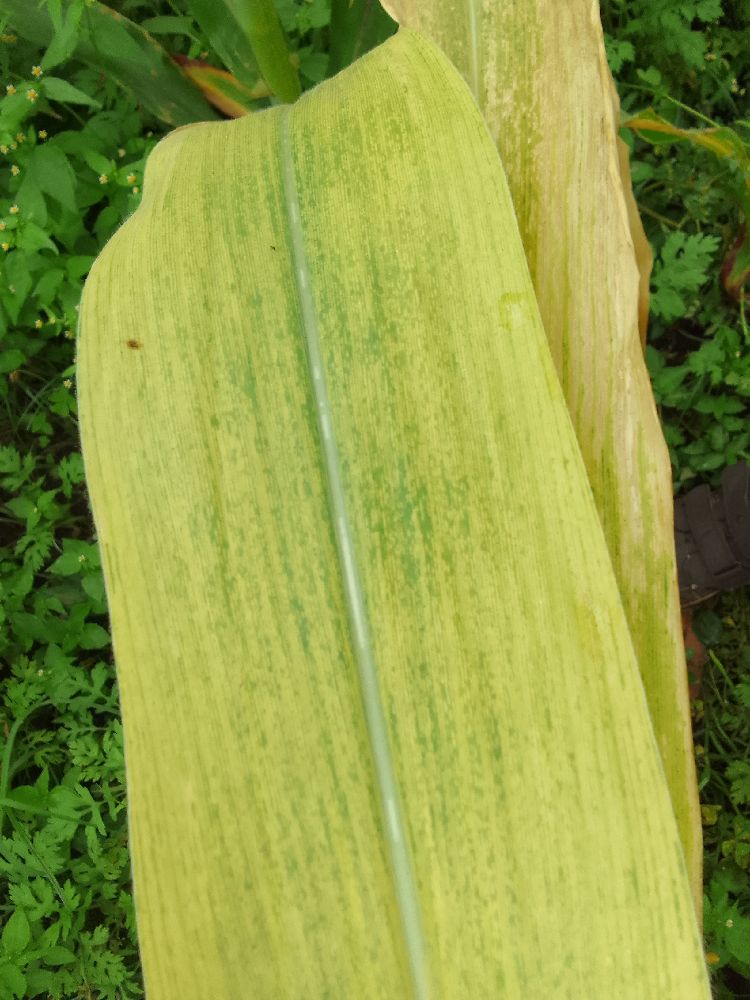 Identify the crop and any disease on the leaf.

maize, maize lethal necrosis
